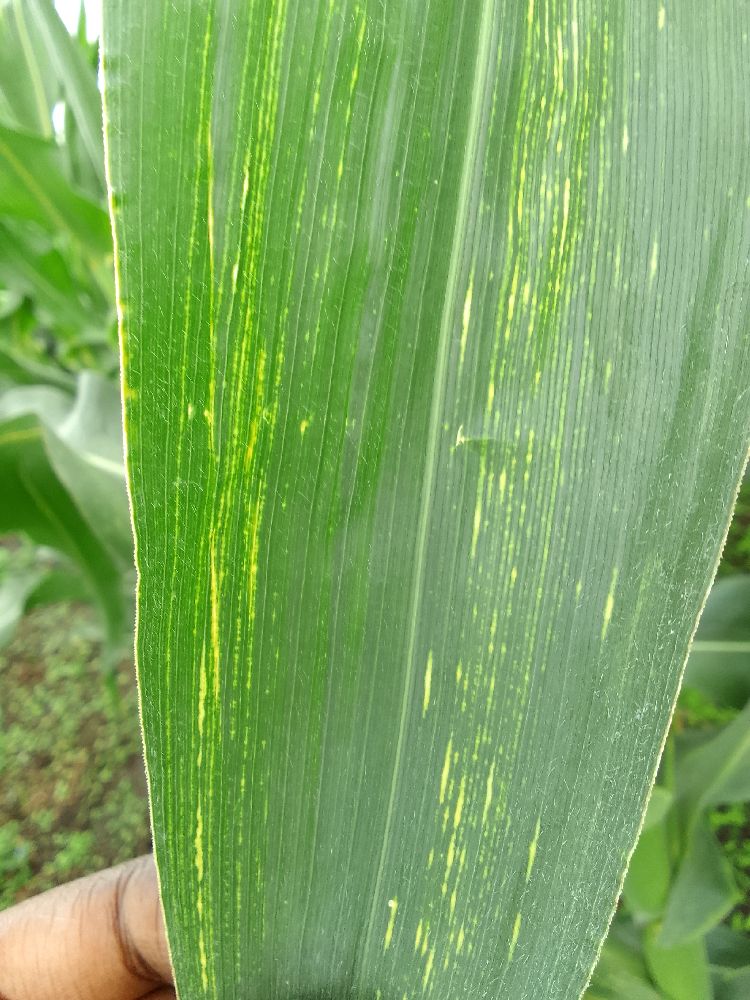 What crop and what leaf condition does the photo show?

maize, maize streak virus
